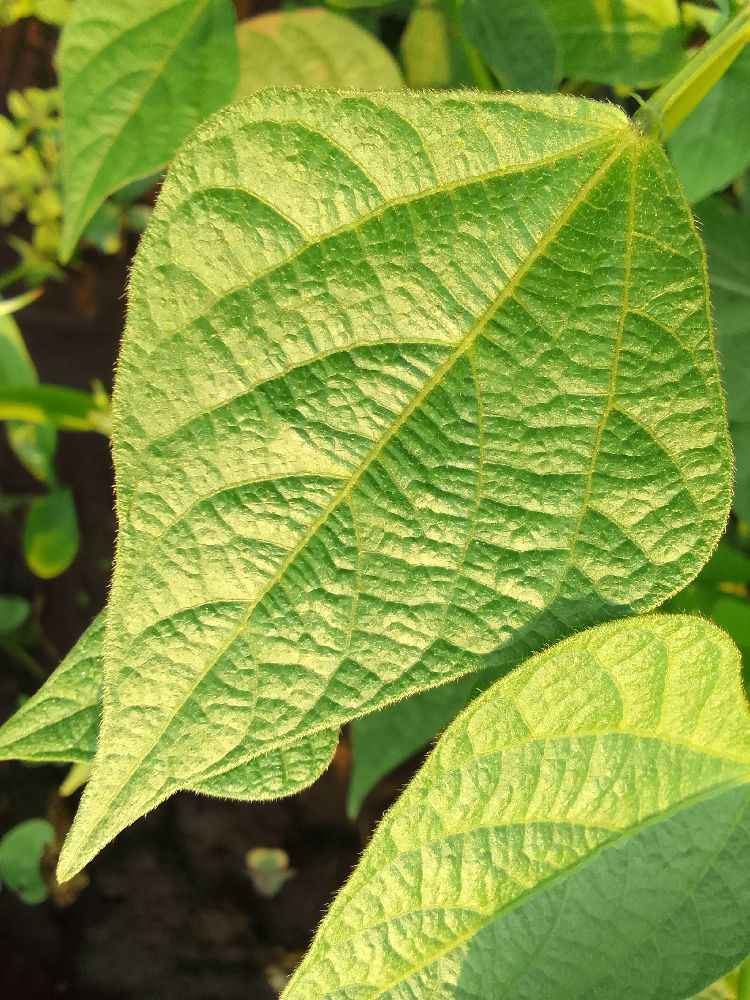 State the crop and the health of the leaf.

common bean, healthy
